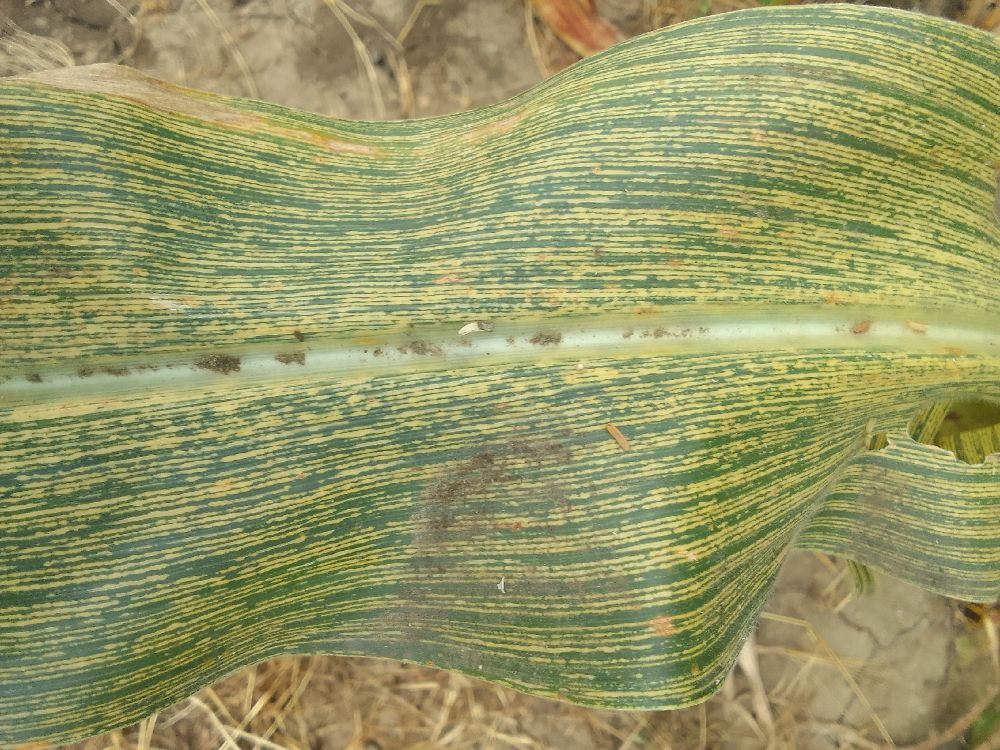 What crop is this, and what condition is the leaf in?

maize, maize streak virus
